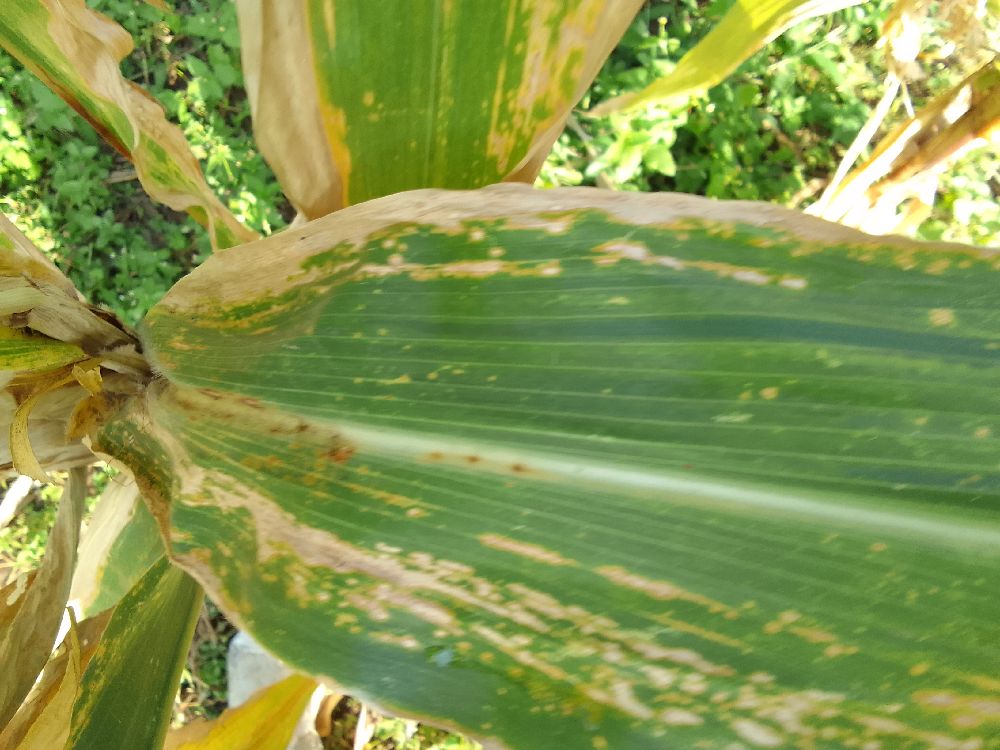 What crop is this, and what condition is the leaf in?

maize, maize lethal necrosis
